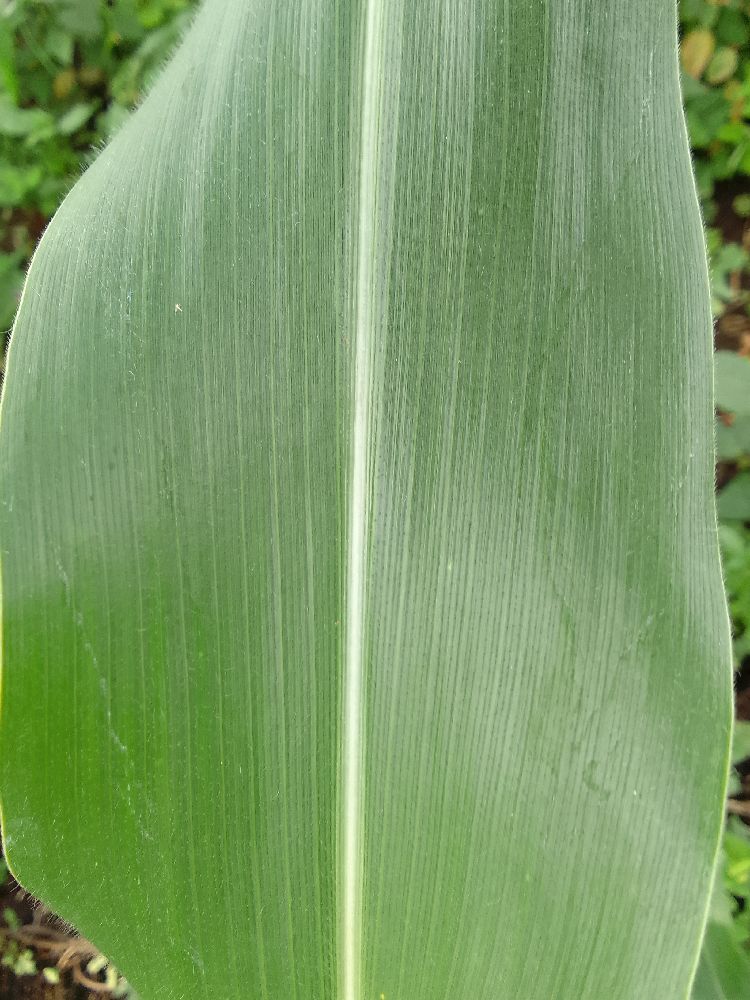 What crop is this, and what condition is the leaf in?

maize, healthy
